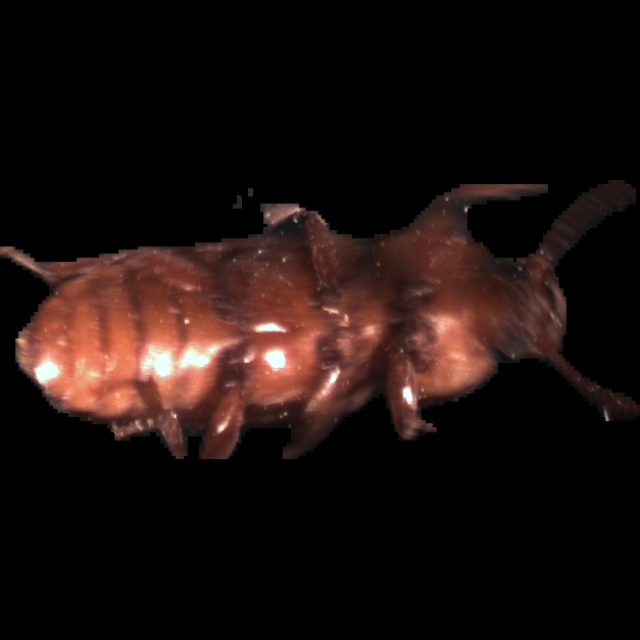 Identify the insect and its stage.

mealworm beetle
